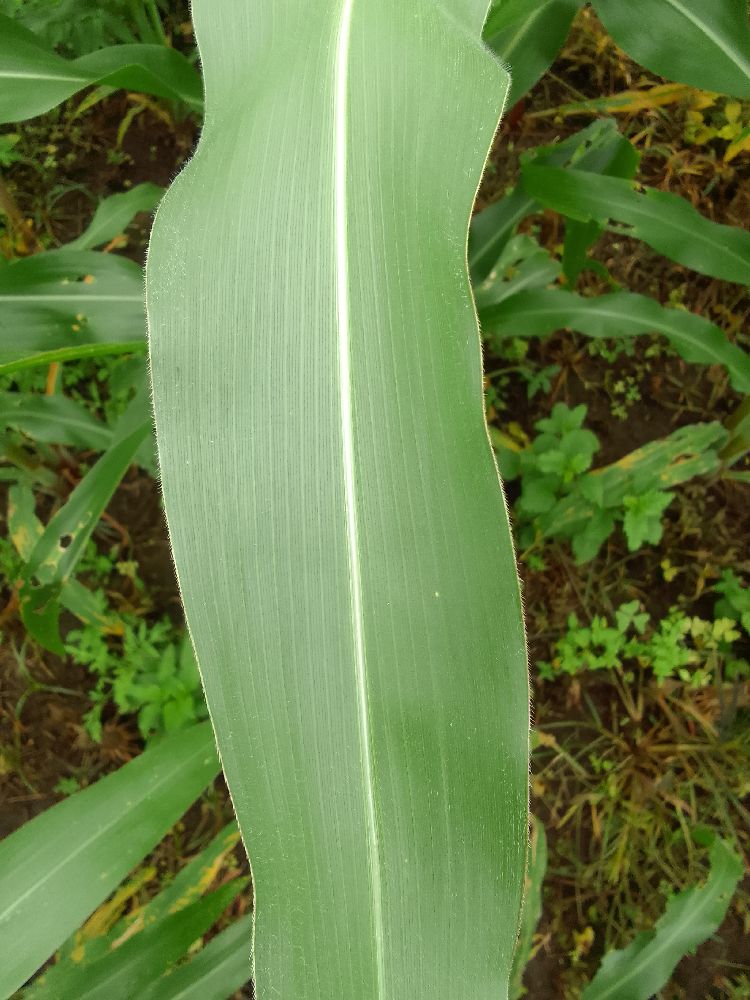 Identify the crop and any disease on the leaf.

maize, healthy
